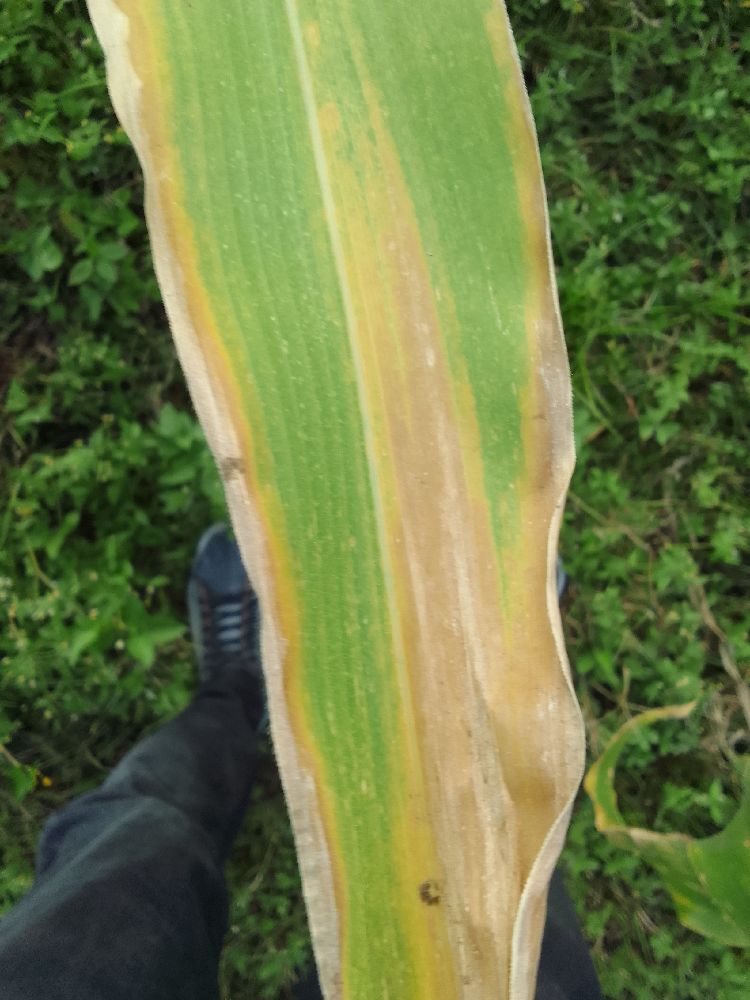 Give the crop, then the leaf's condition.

maize, maize lethal necrosis
